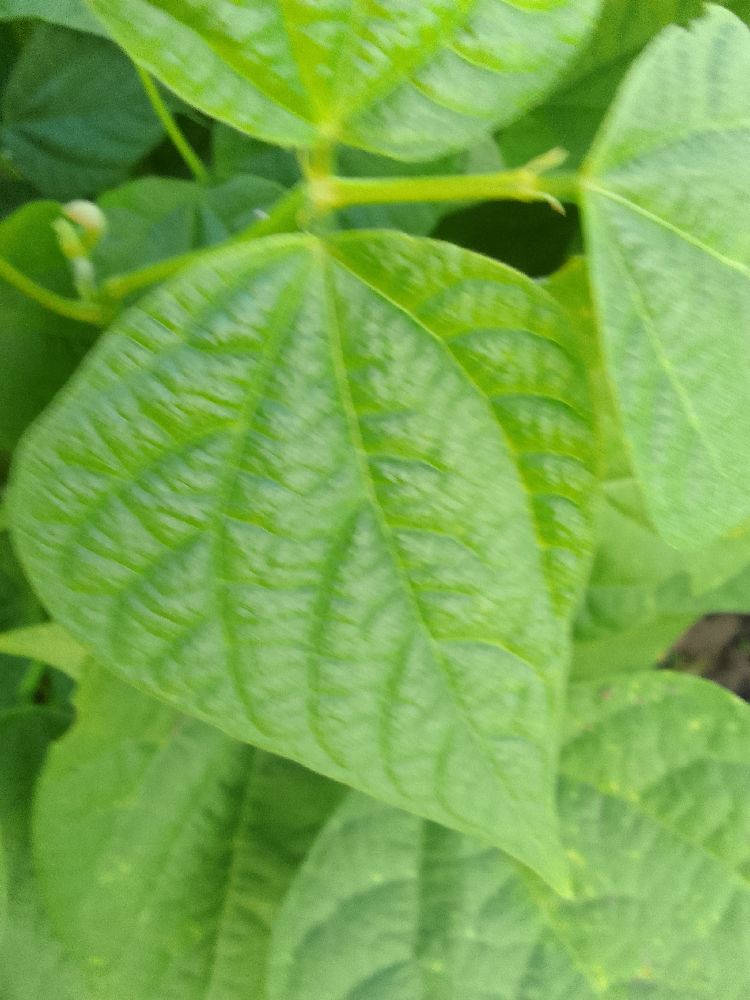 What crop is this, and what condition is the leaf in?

common bean, healthy
